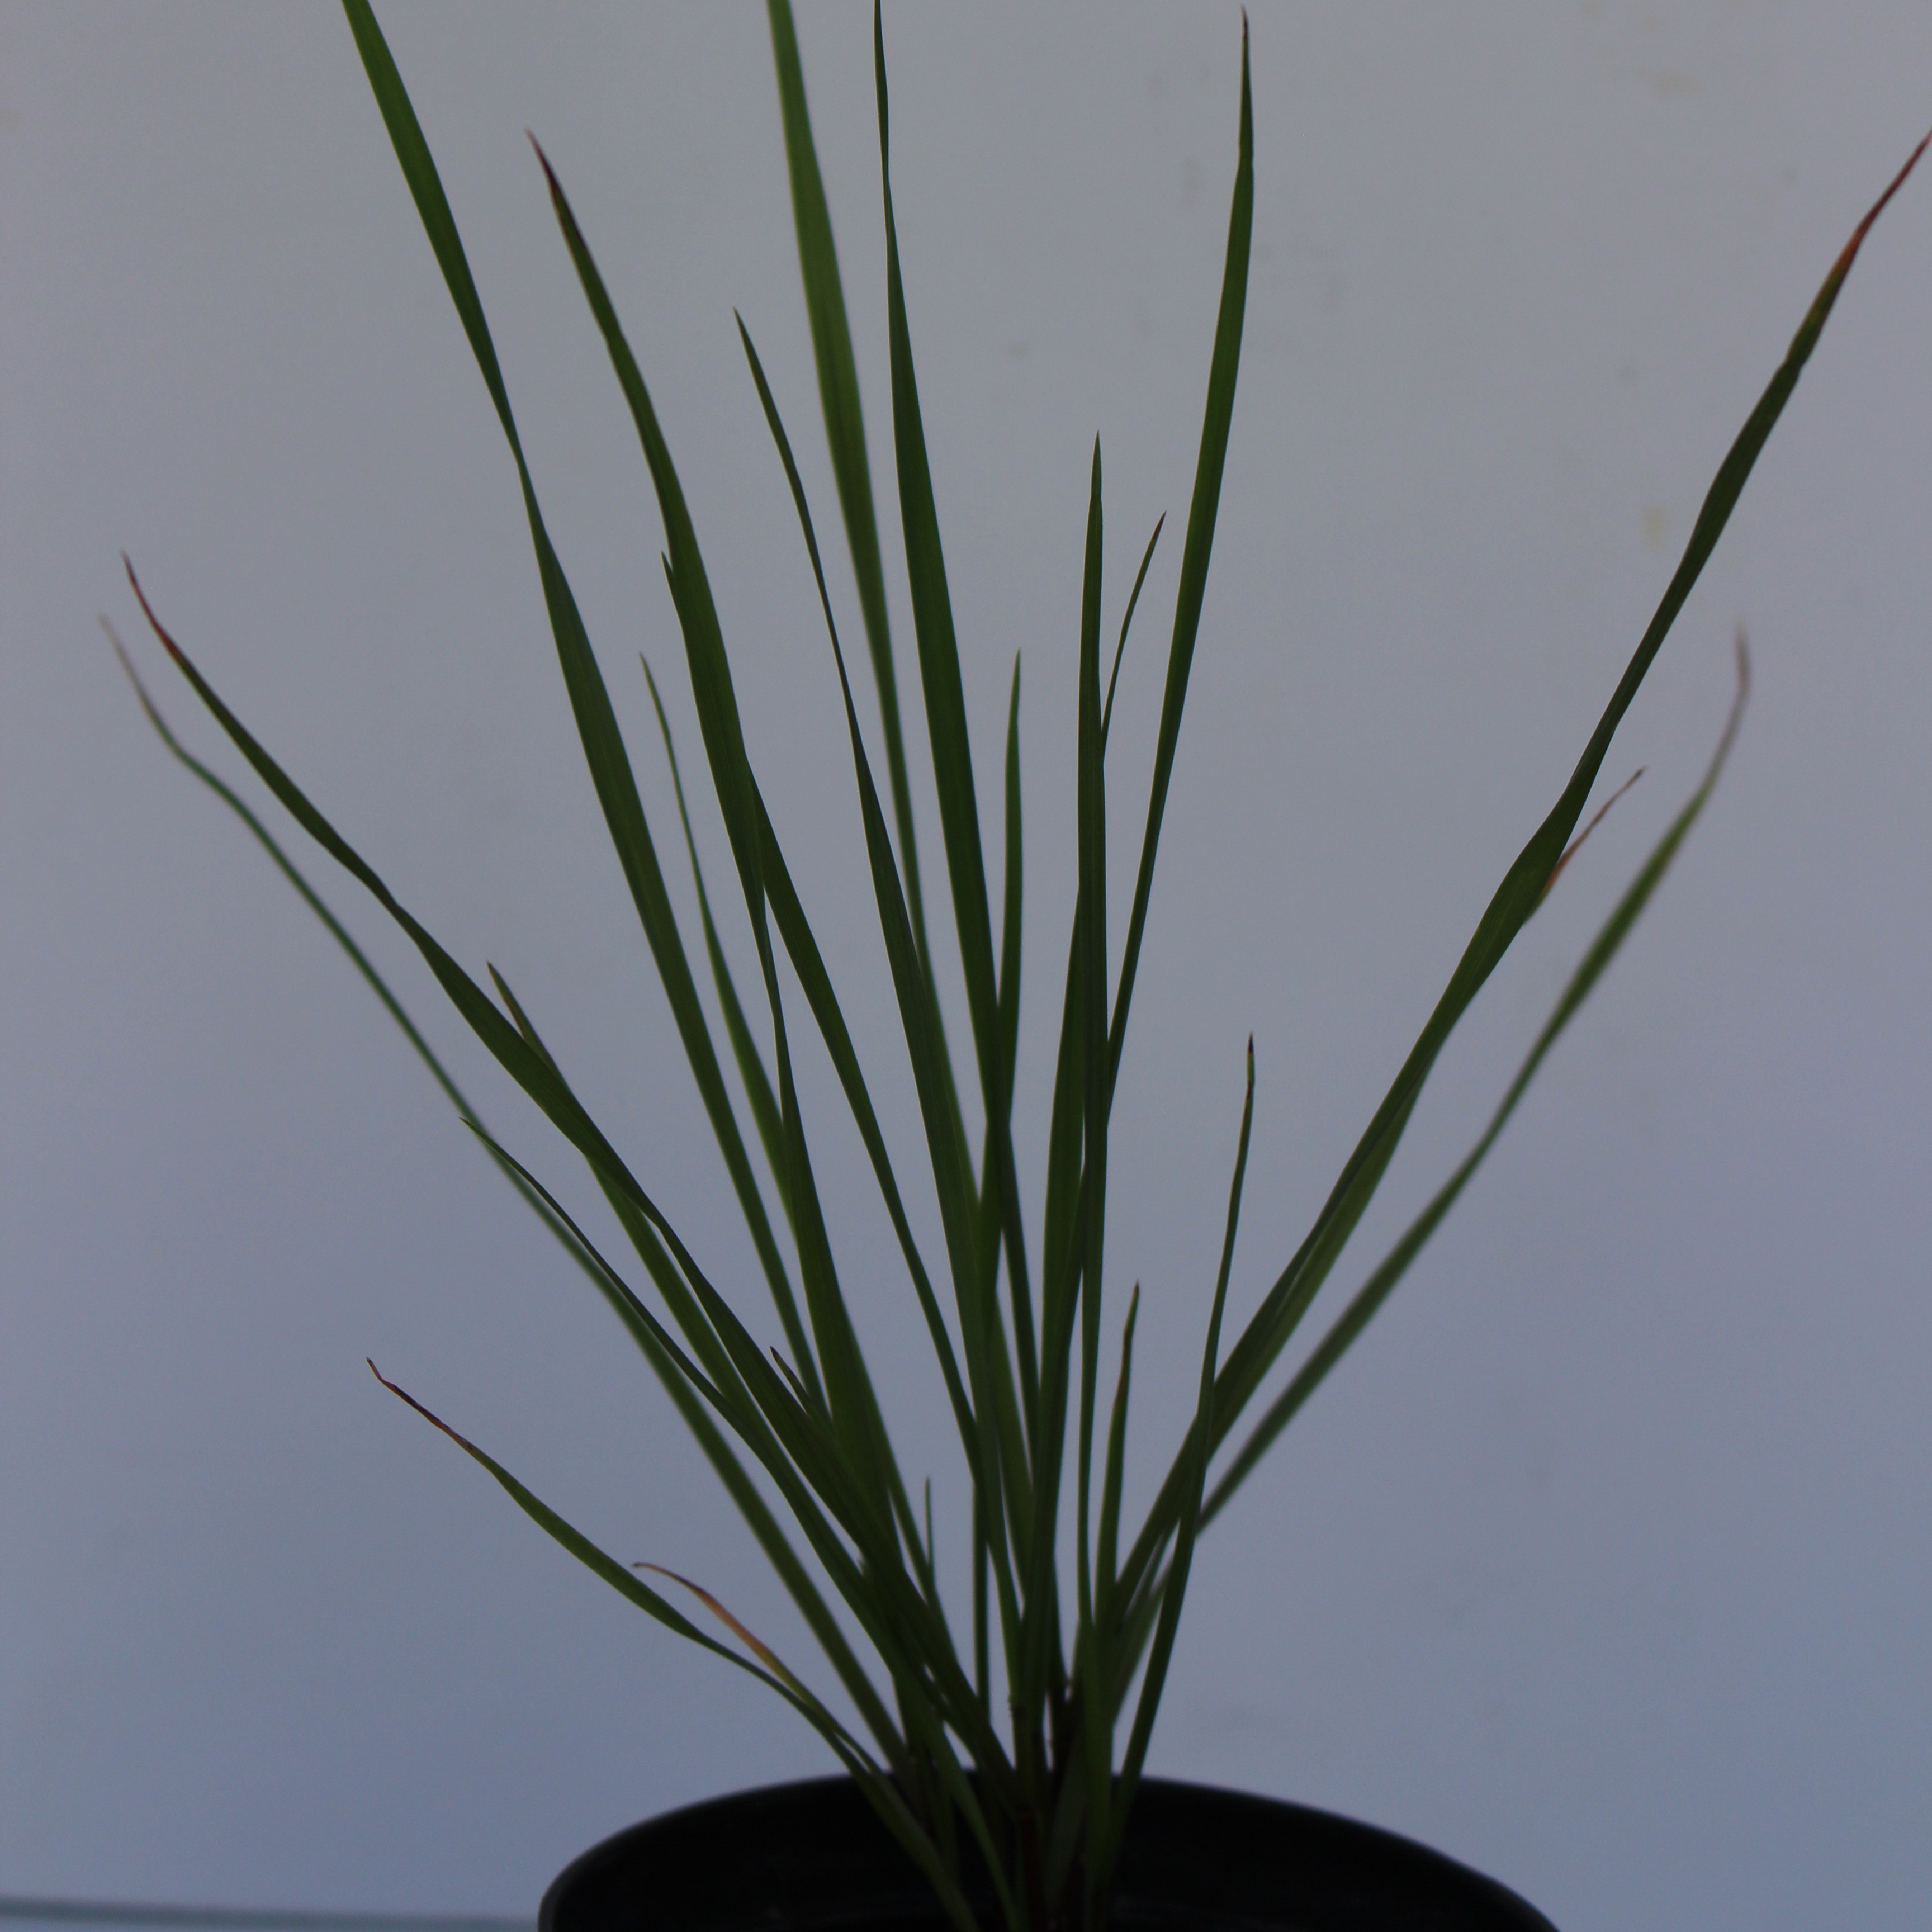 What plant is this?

Lolium multiflorum
